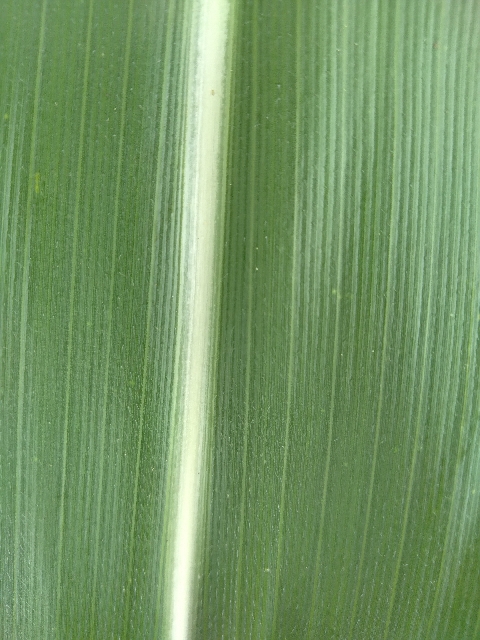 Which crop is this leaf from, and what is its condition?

maize, healthy
